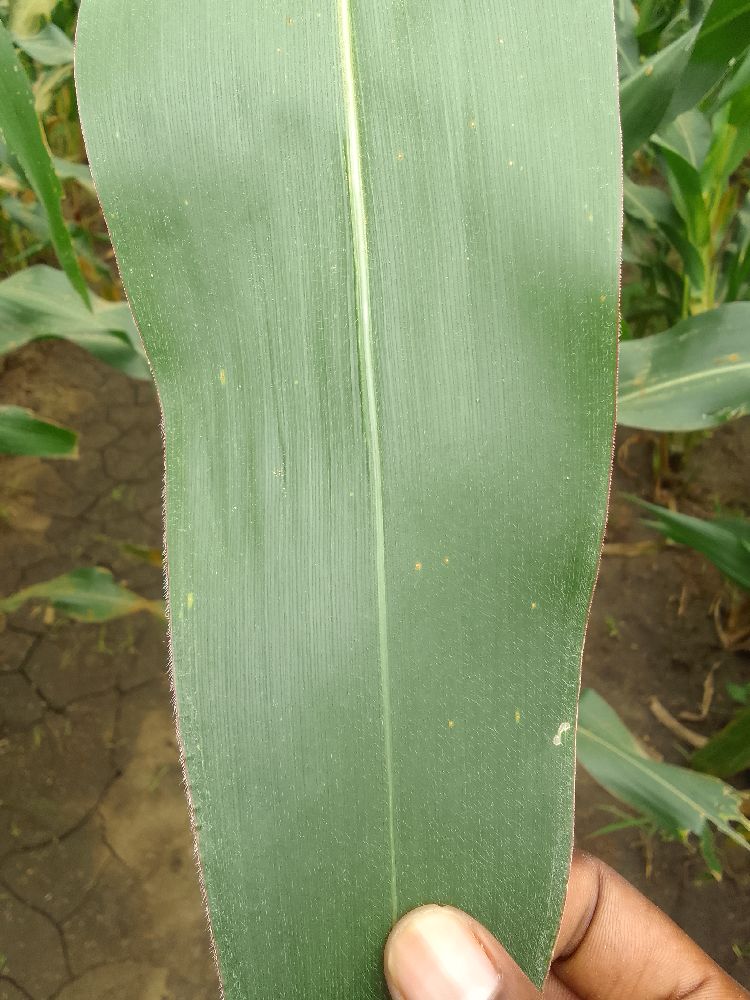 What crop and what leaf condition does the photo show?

maize, healthy
